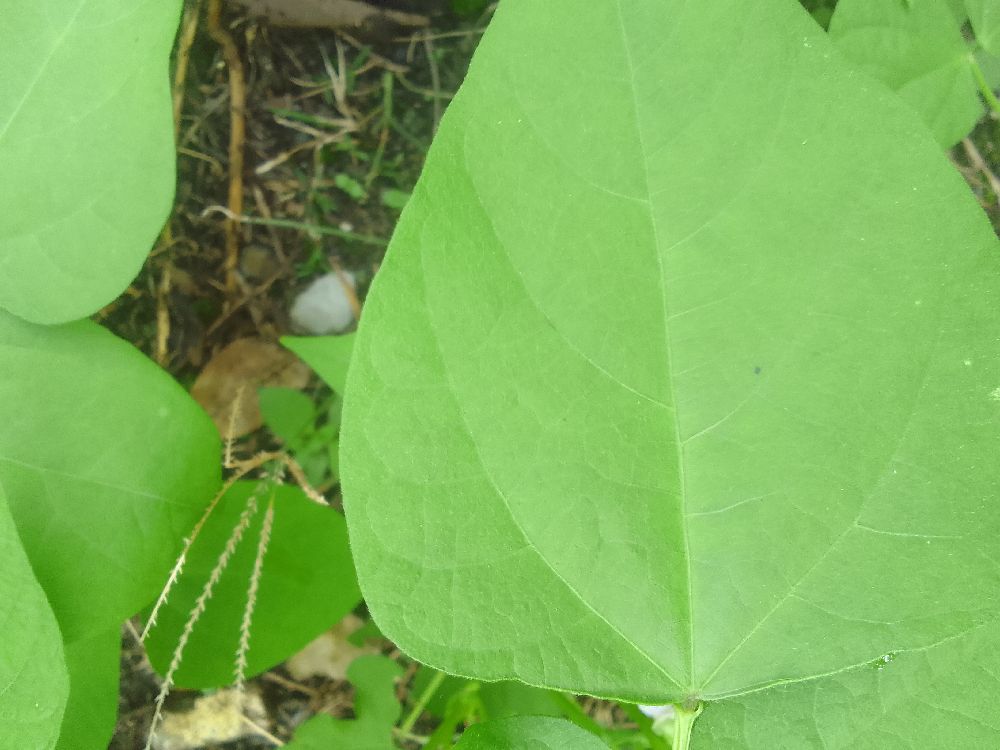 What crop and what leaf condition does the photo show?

common bean, healthy
